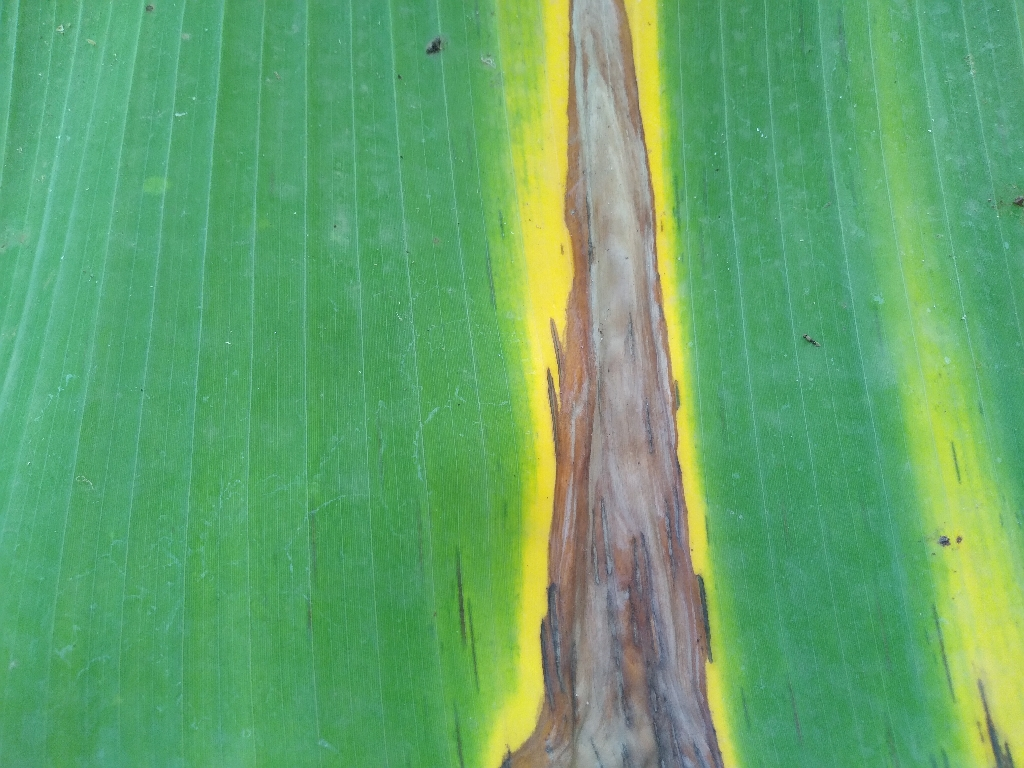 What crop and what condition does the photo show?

banana, black sigatoka
